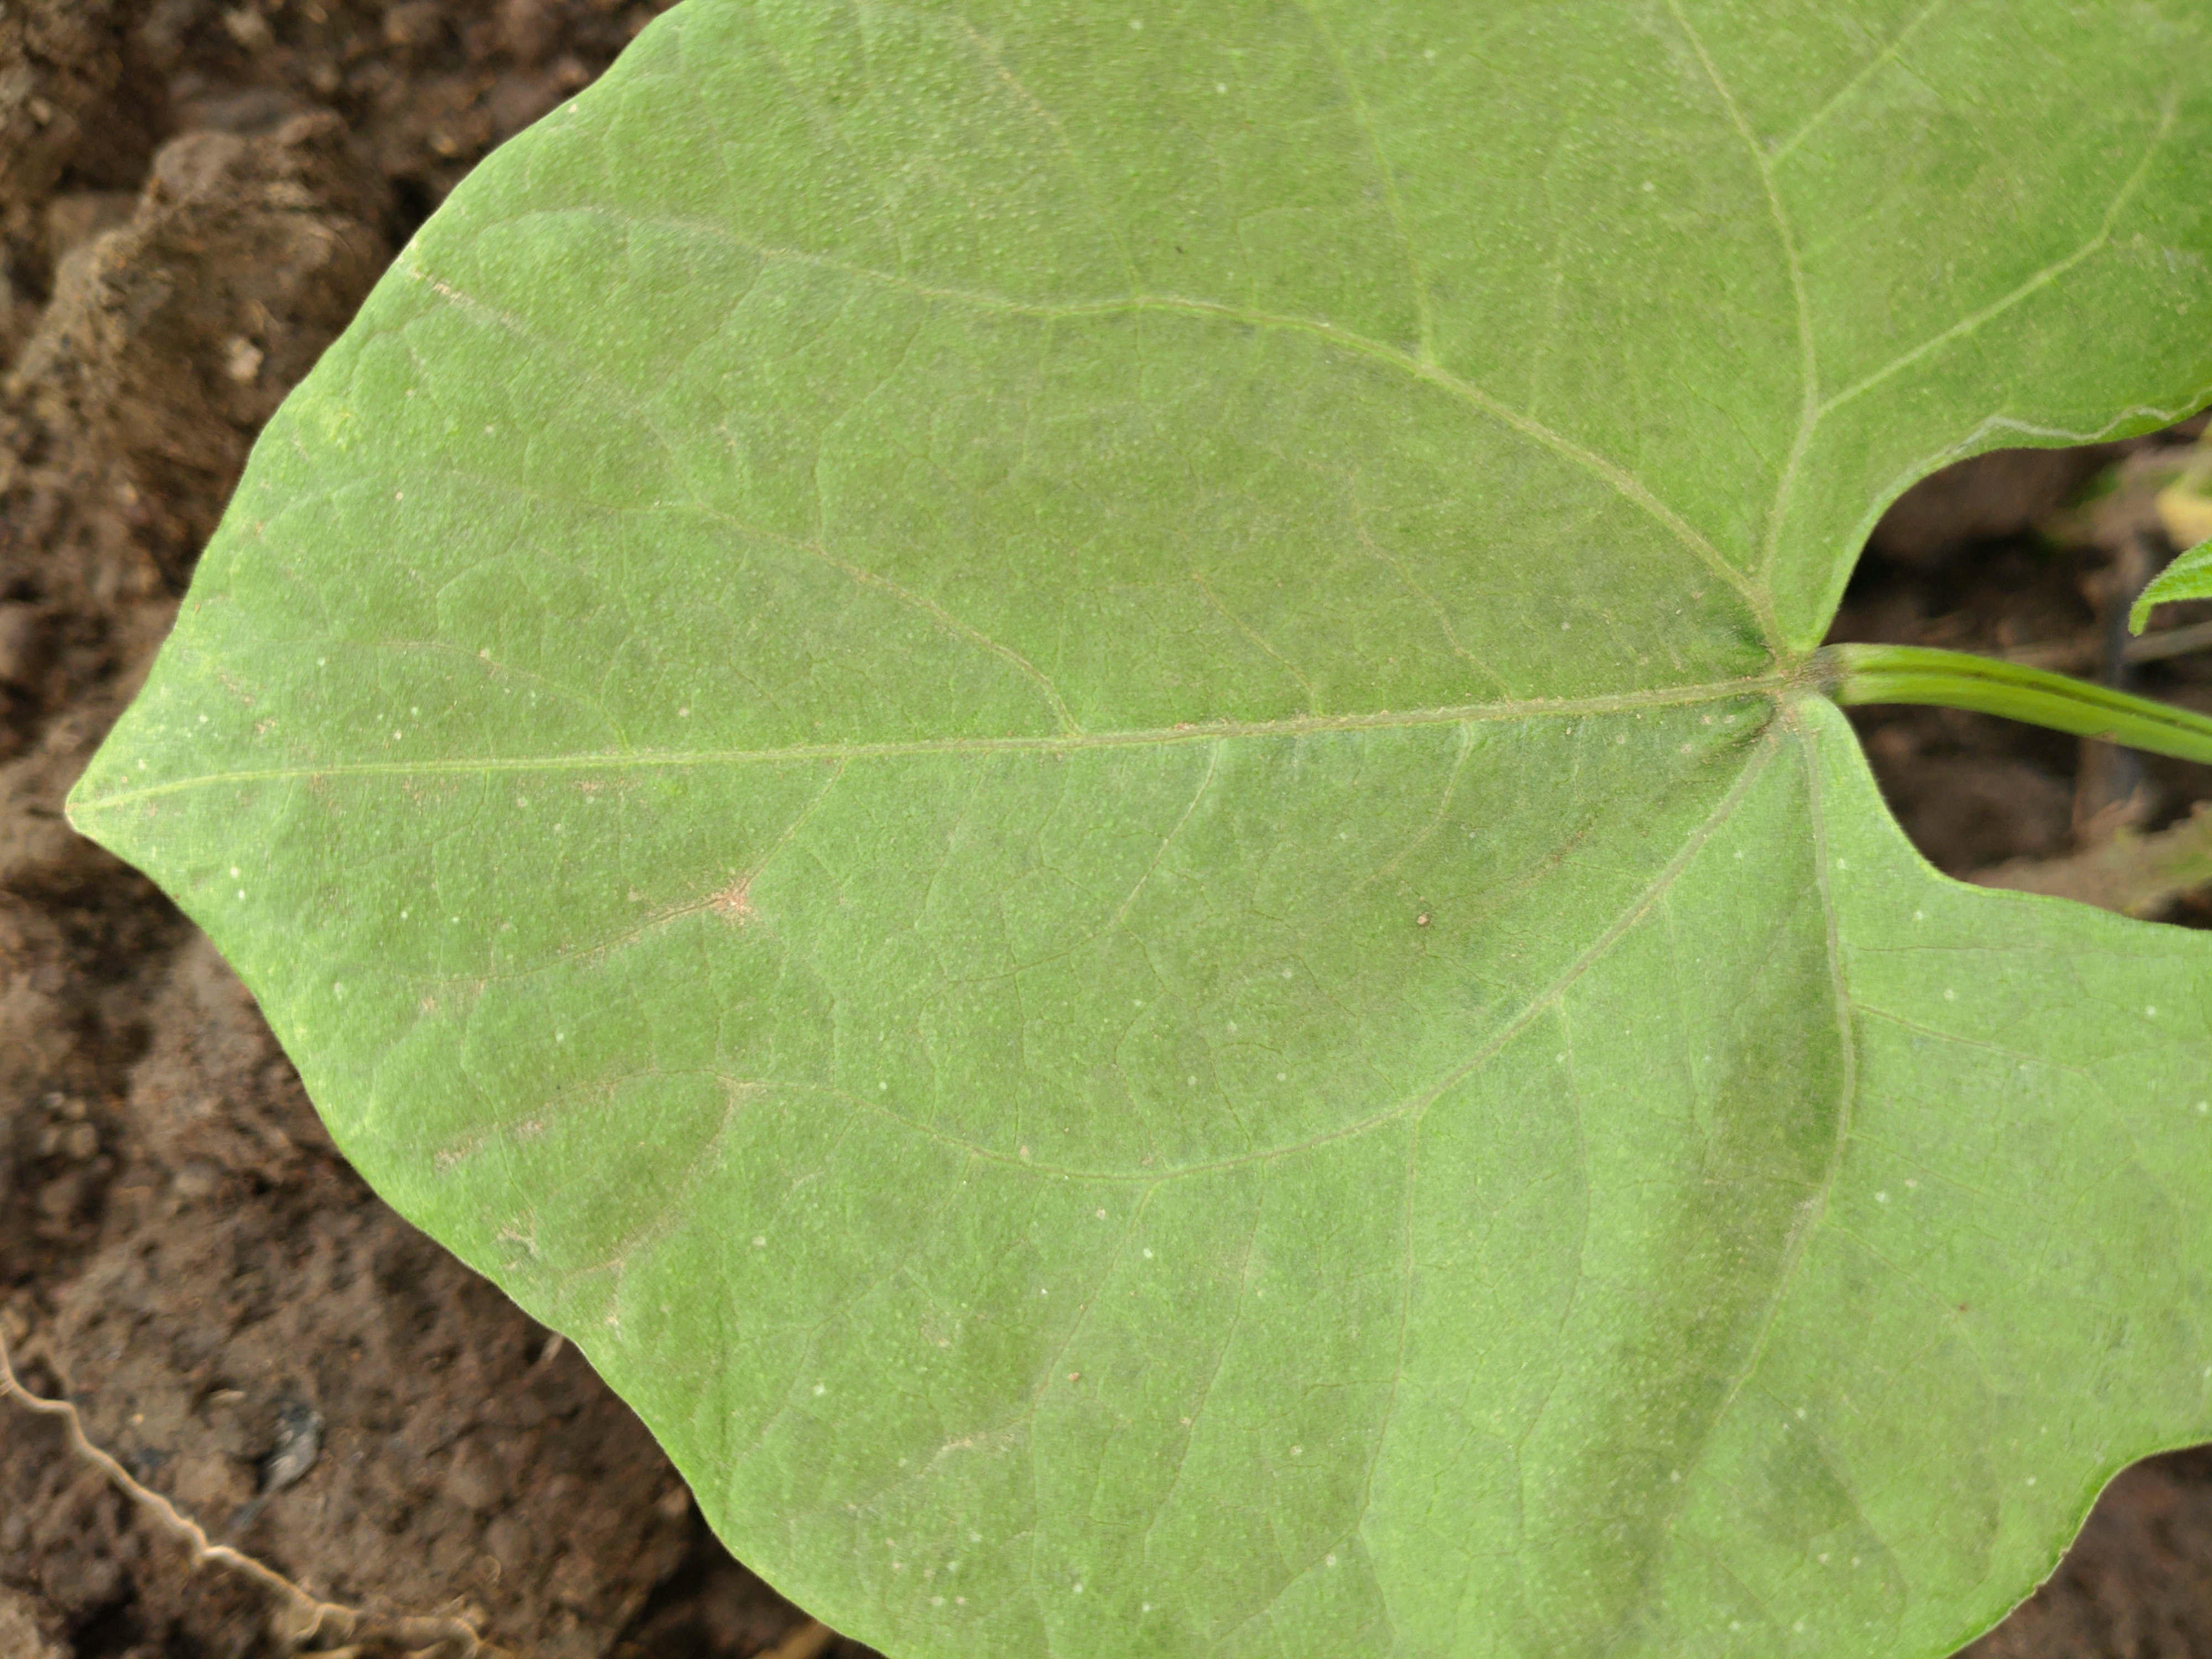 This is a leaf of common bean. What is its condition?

healthy
